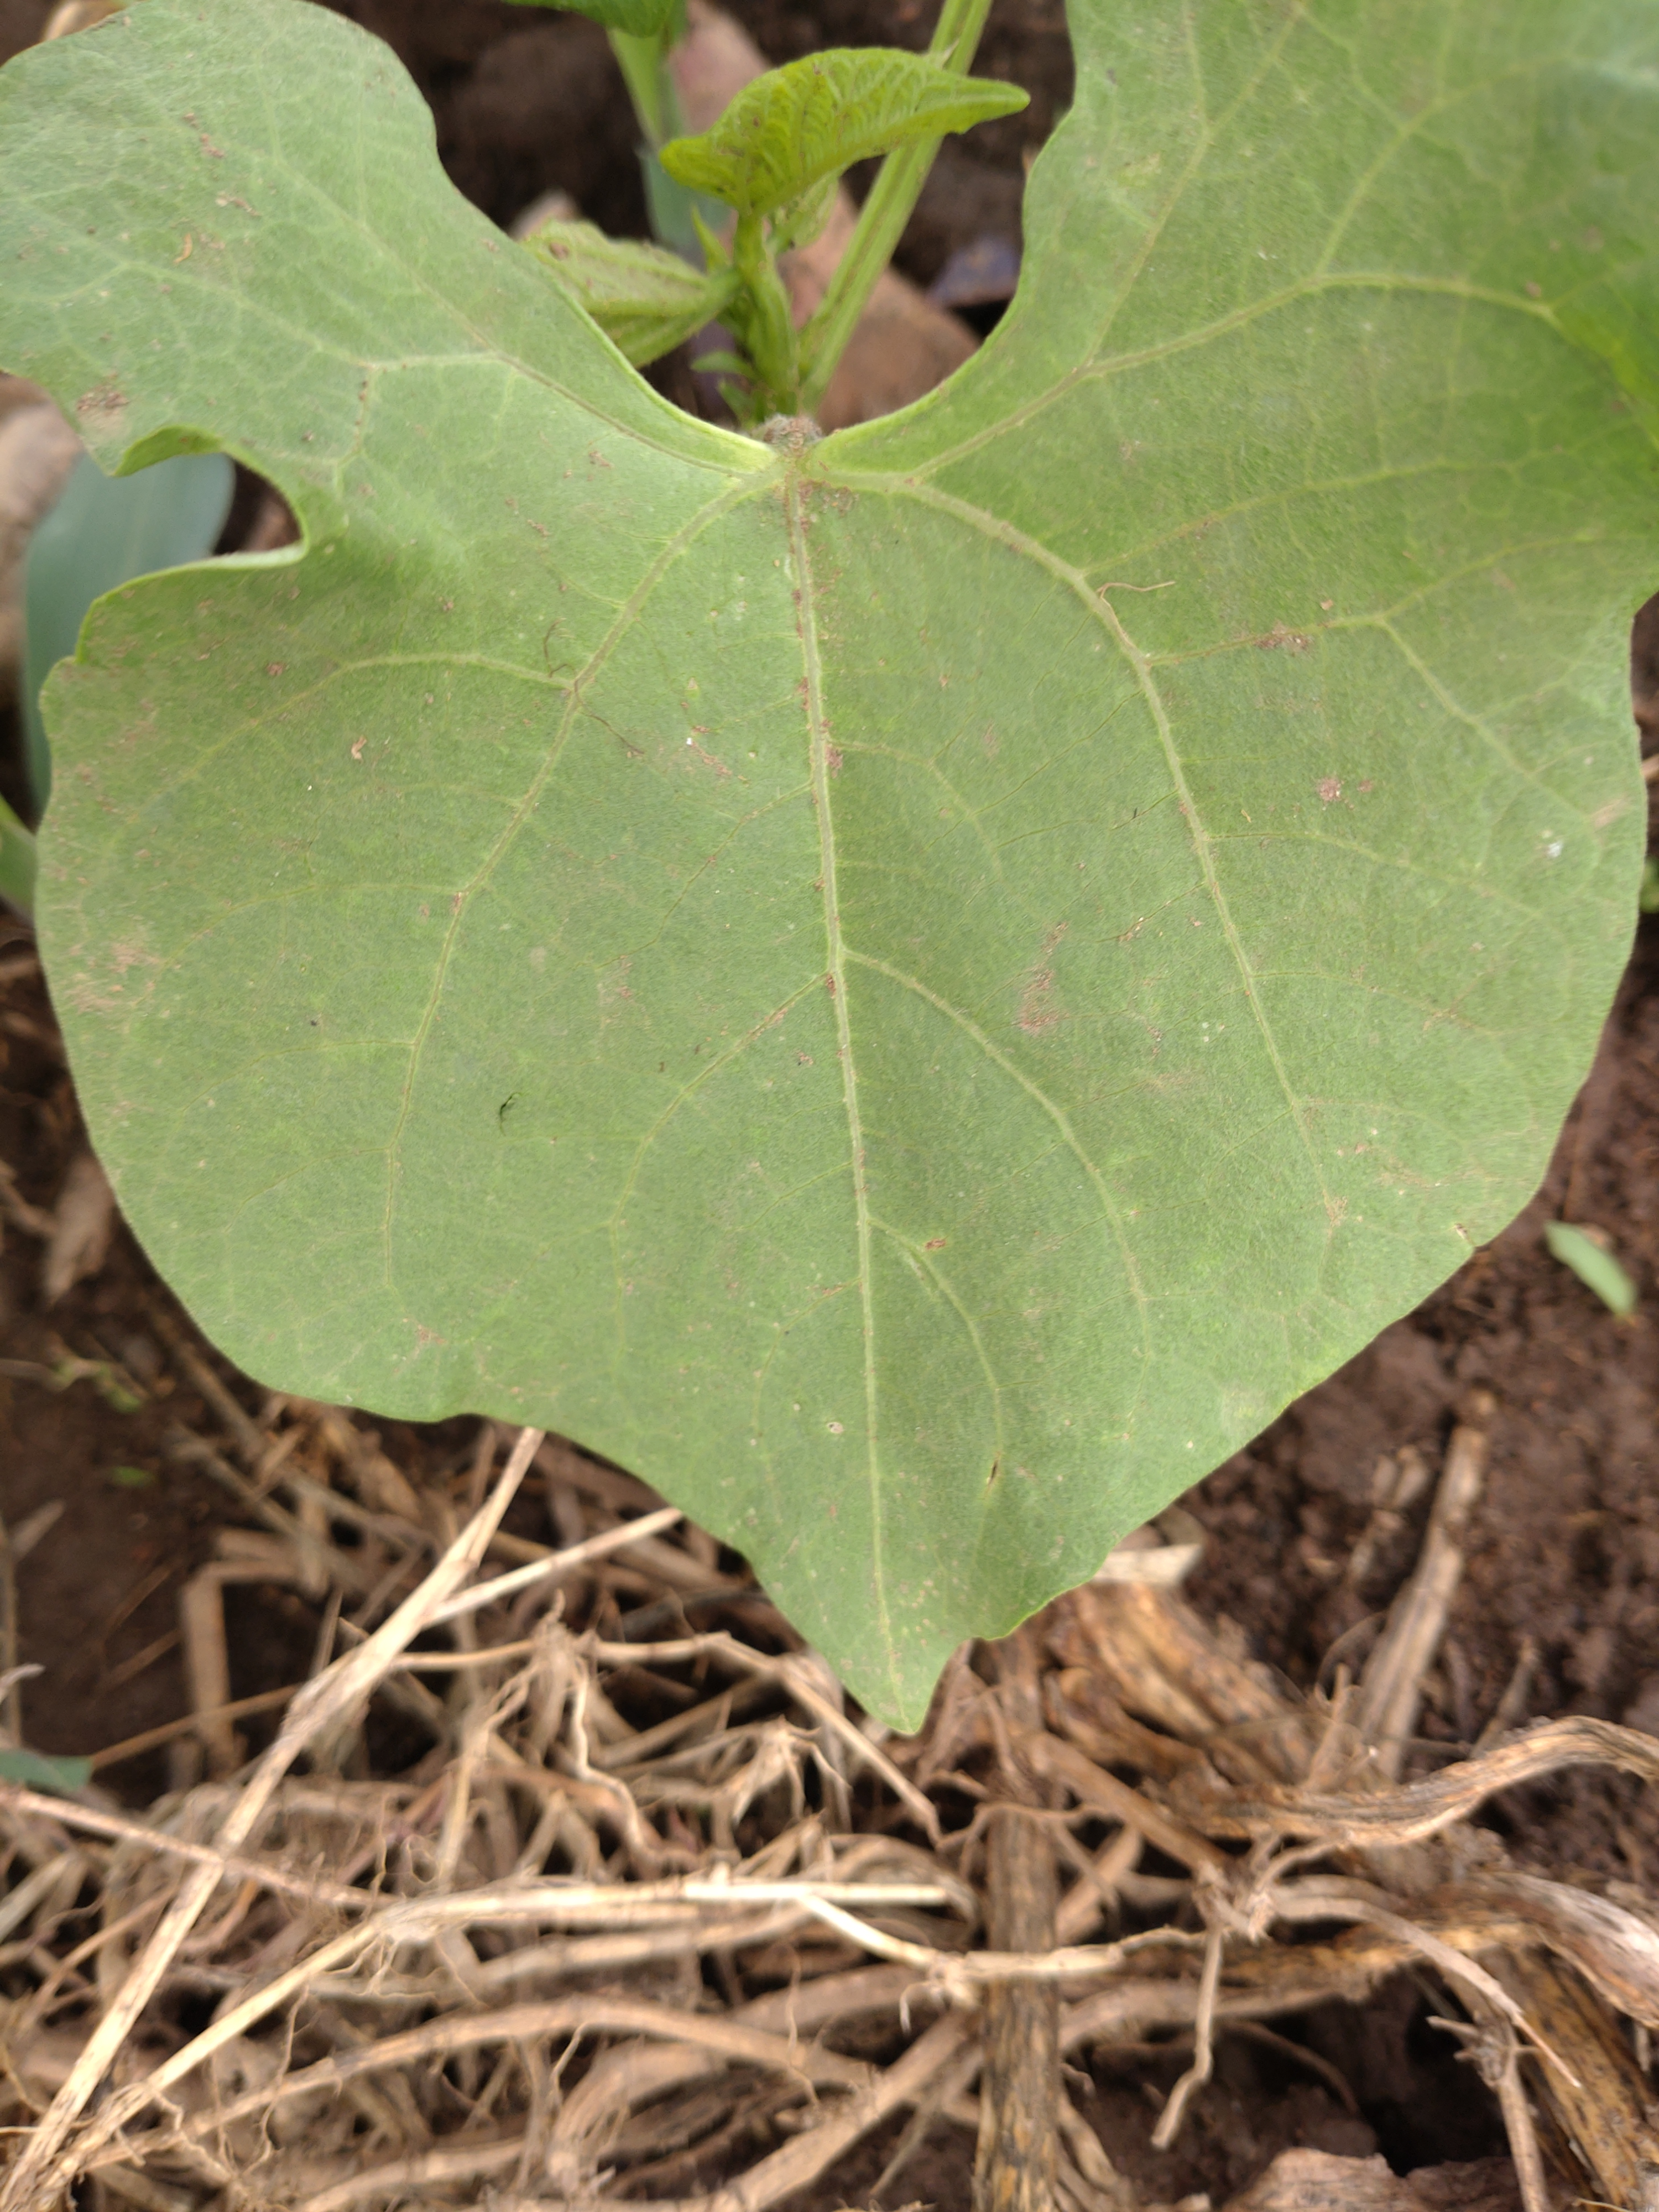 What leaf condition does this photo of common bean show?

healthy
